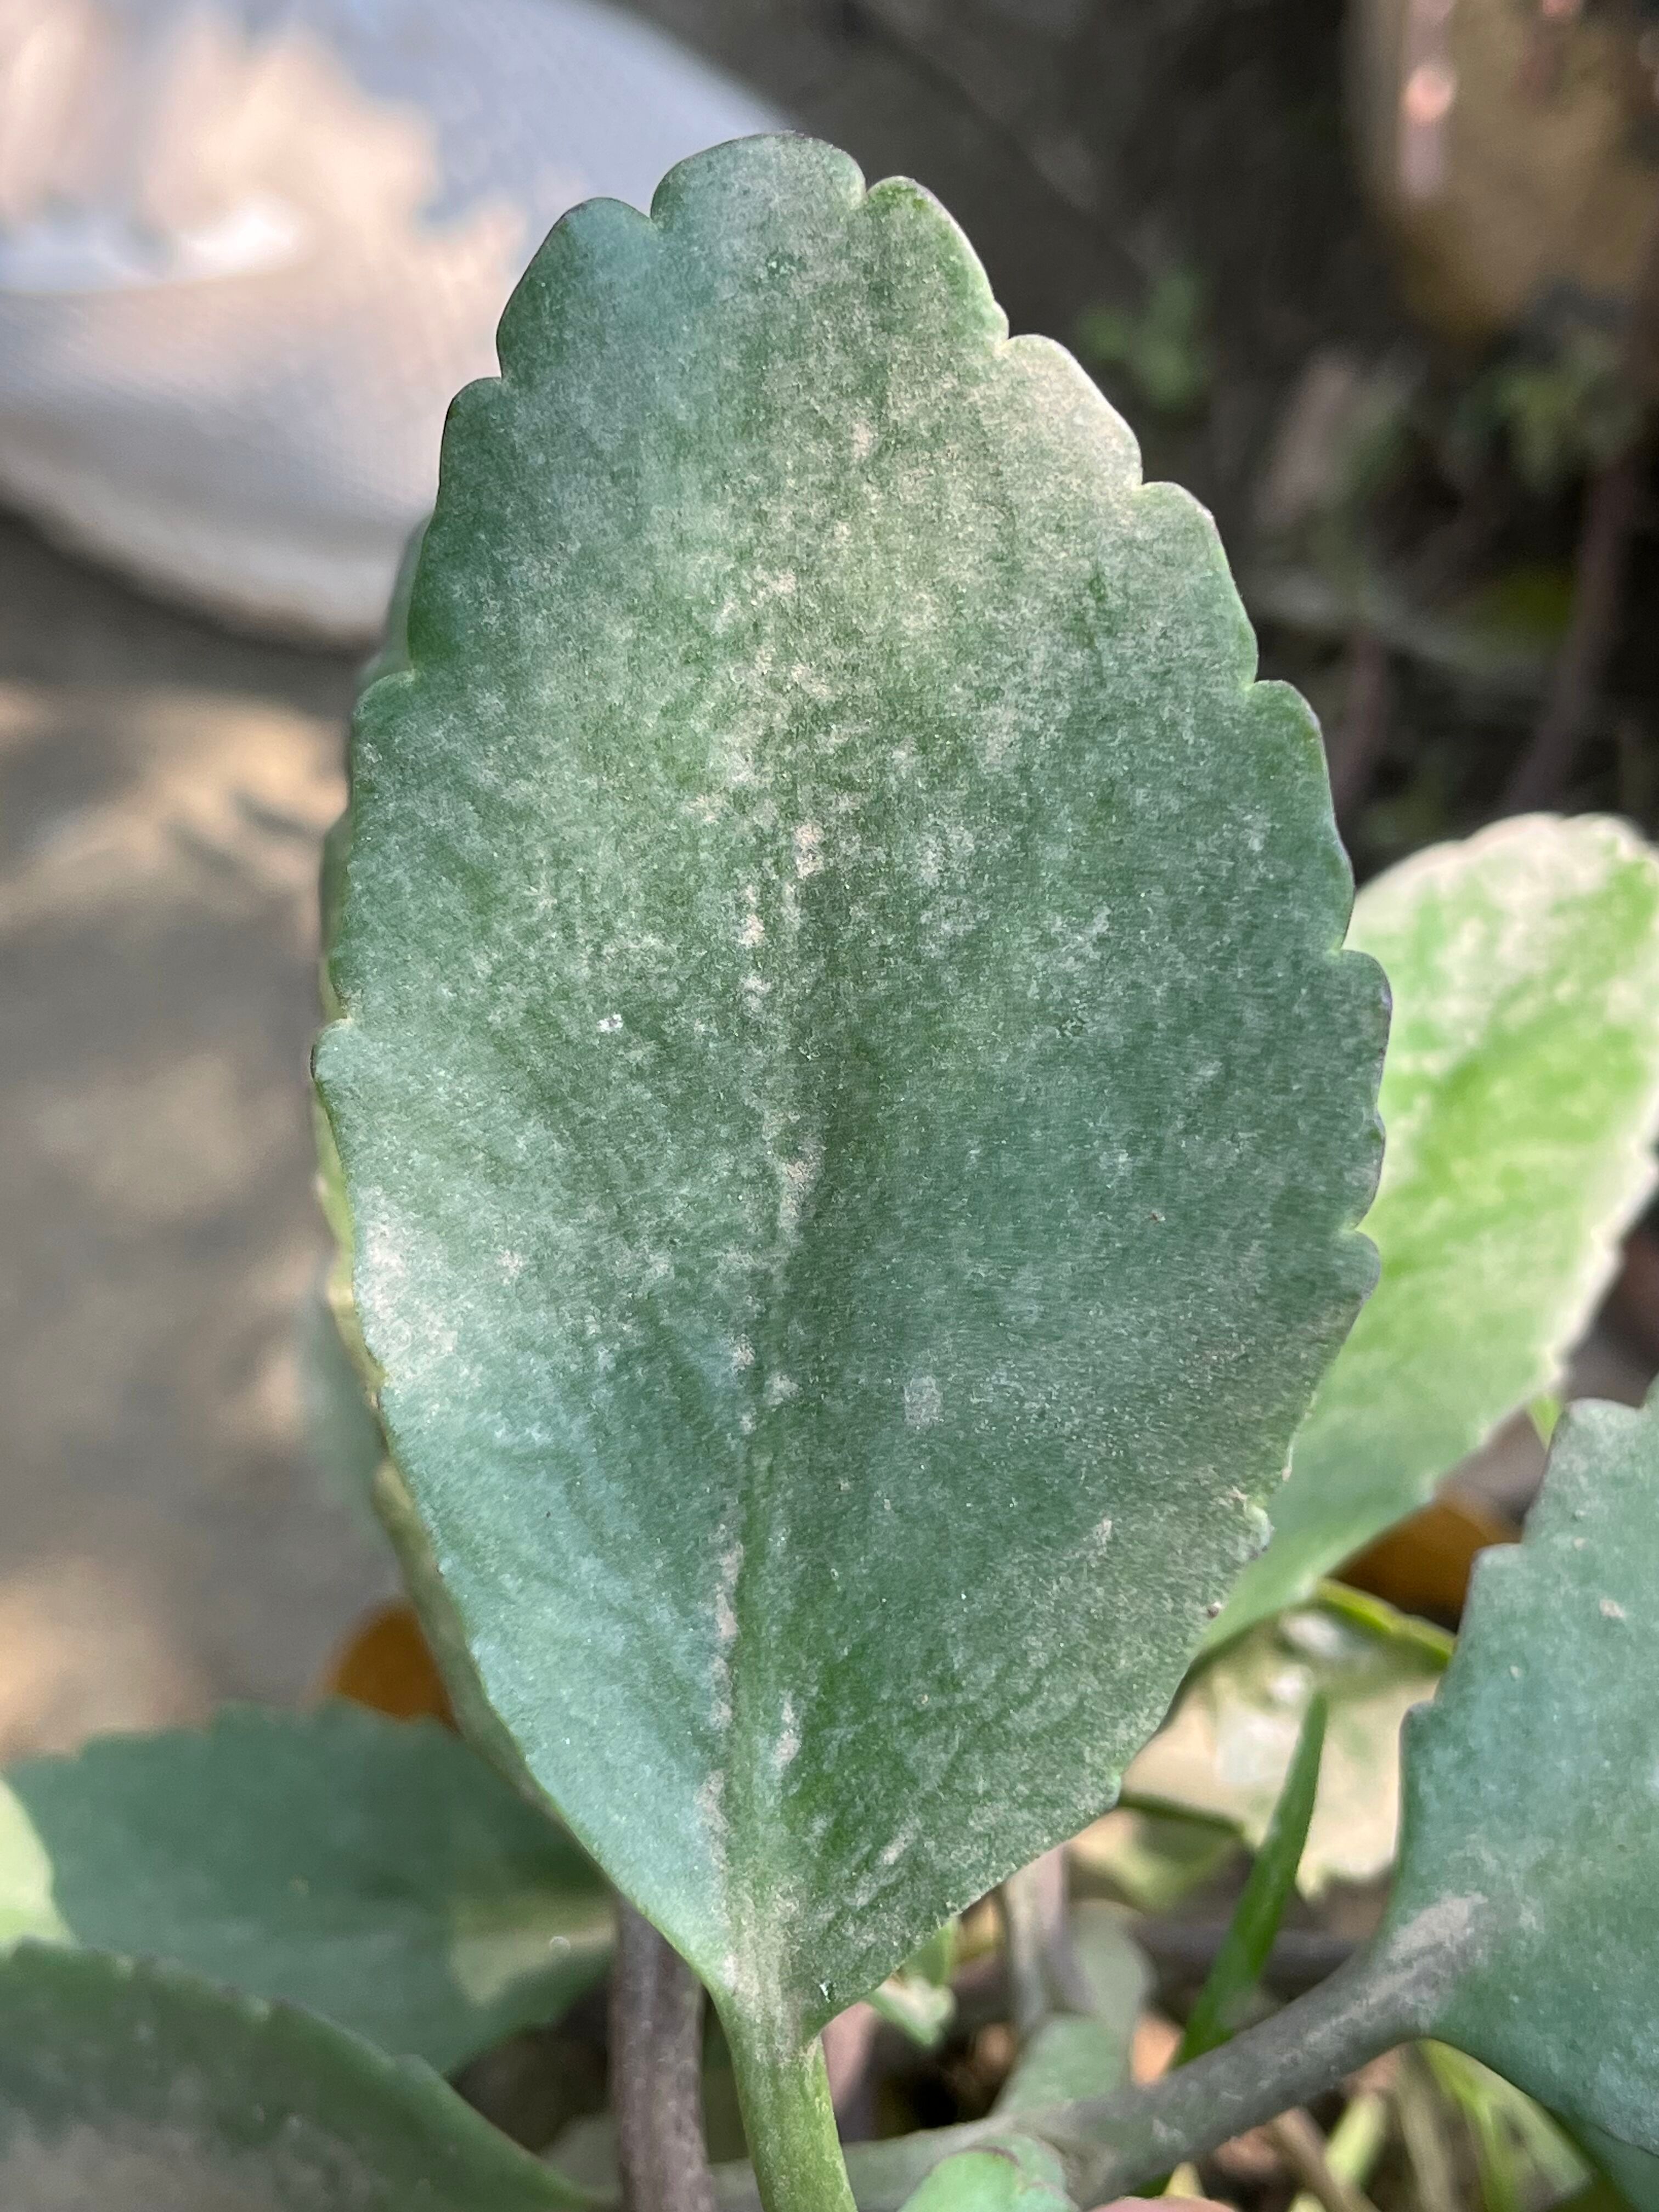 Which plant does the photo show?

pathorkuci
